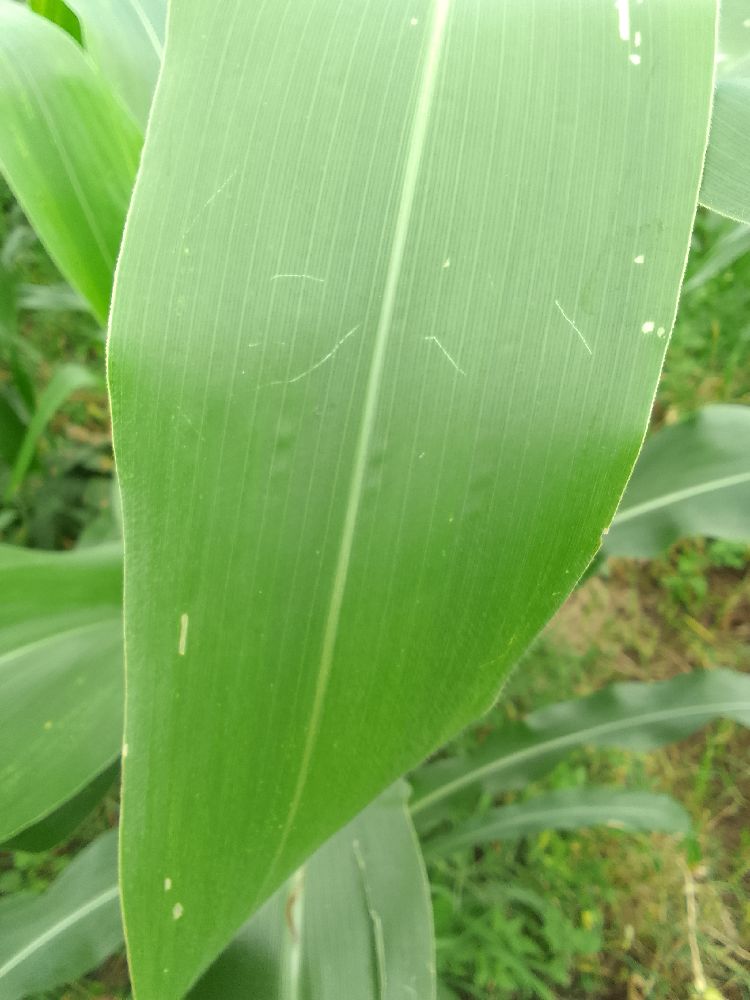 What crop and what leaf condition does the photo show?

maize, healthy
